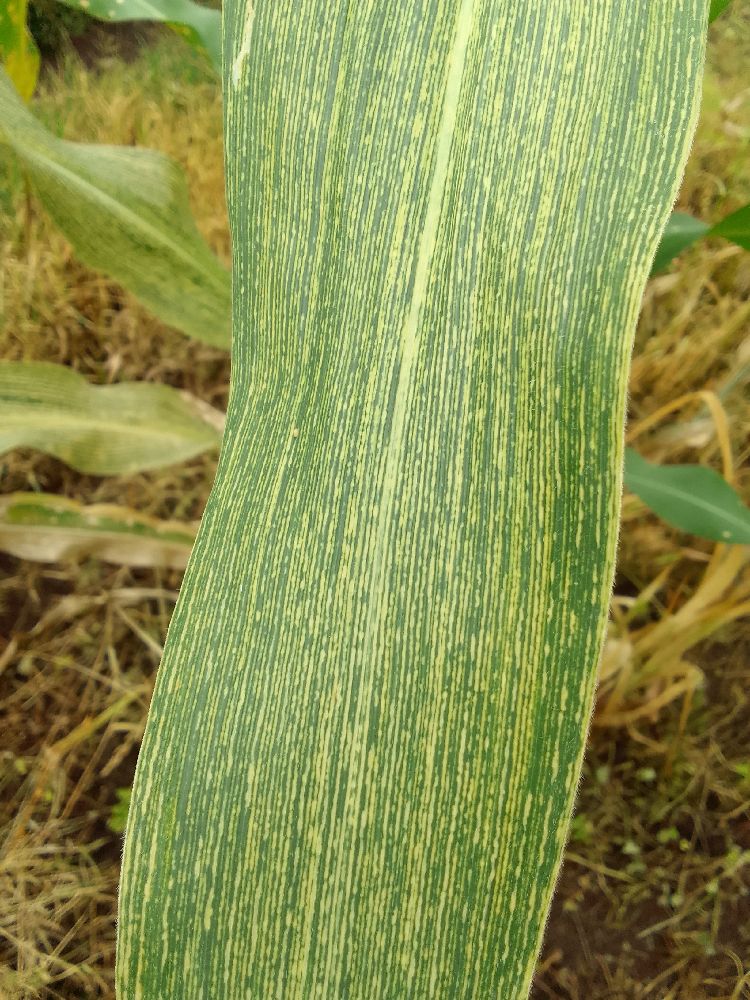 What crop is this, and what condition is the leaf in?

maize, maize streak virus
